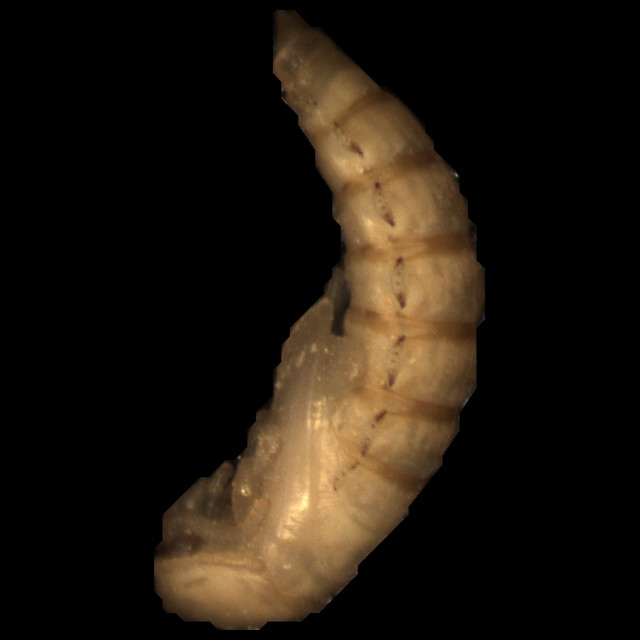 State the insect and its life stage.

mealworm pupa
